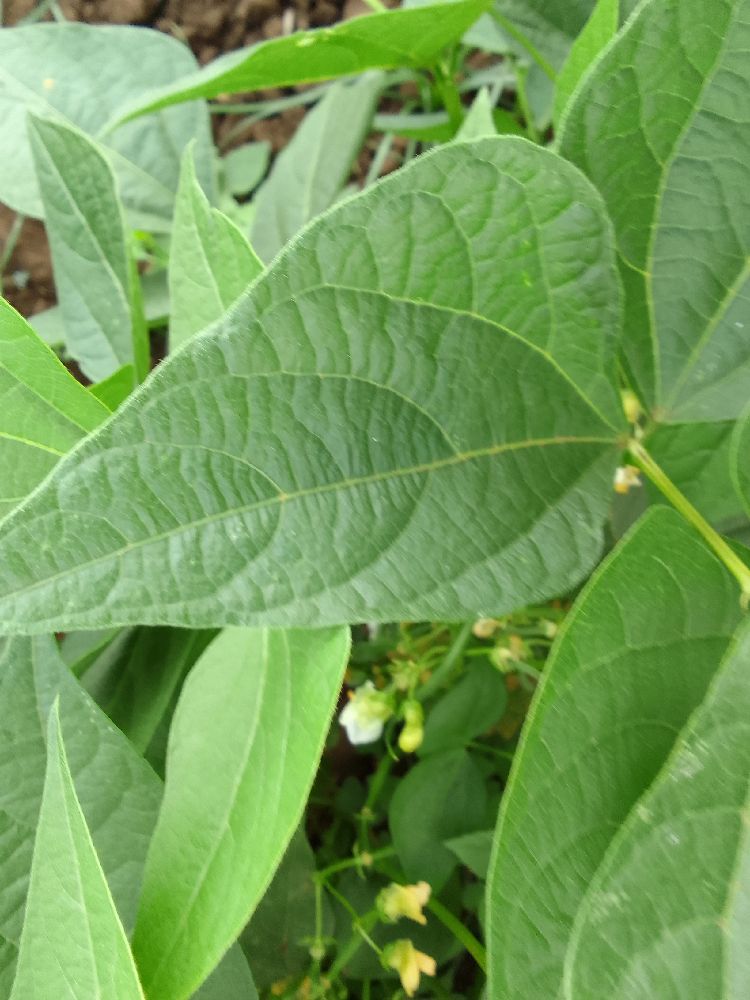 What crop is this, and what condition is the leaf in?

common bean, healthy
